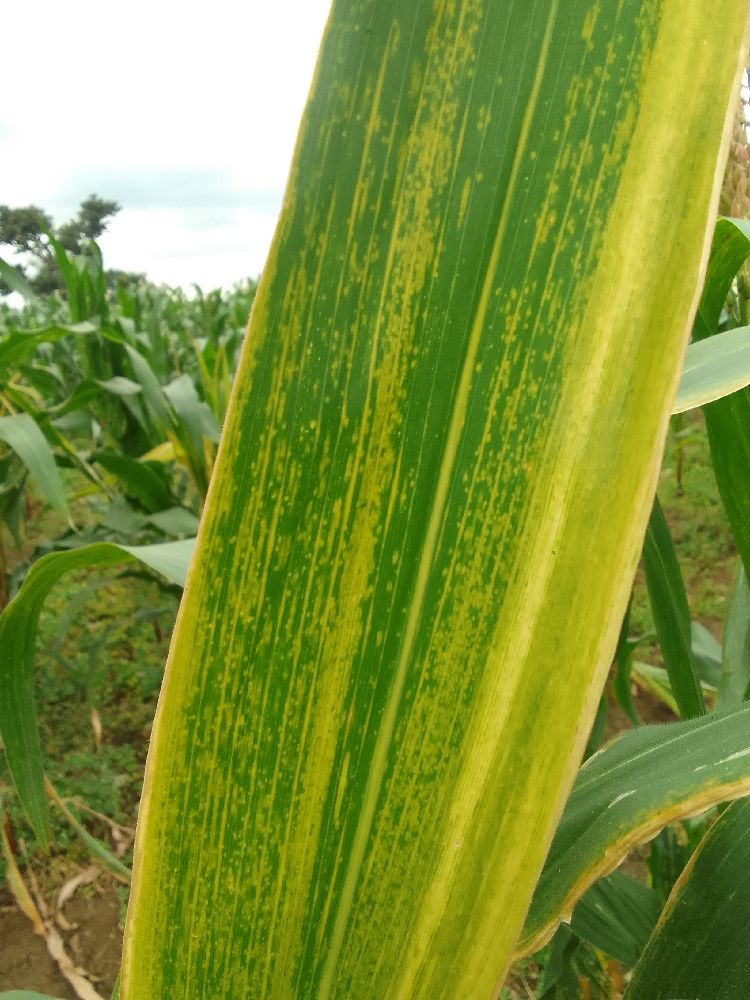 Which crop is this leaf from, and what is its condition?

maize, maize lethal necrosis
